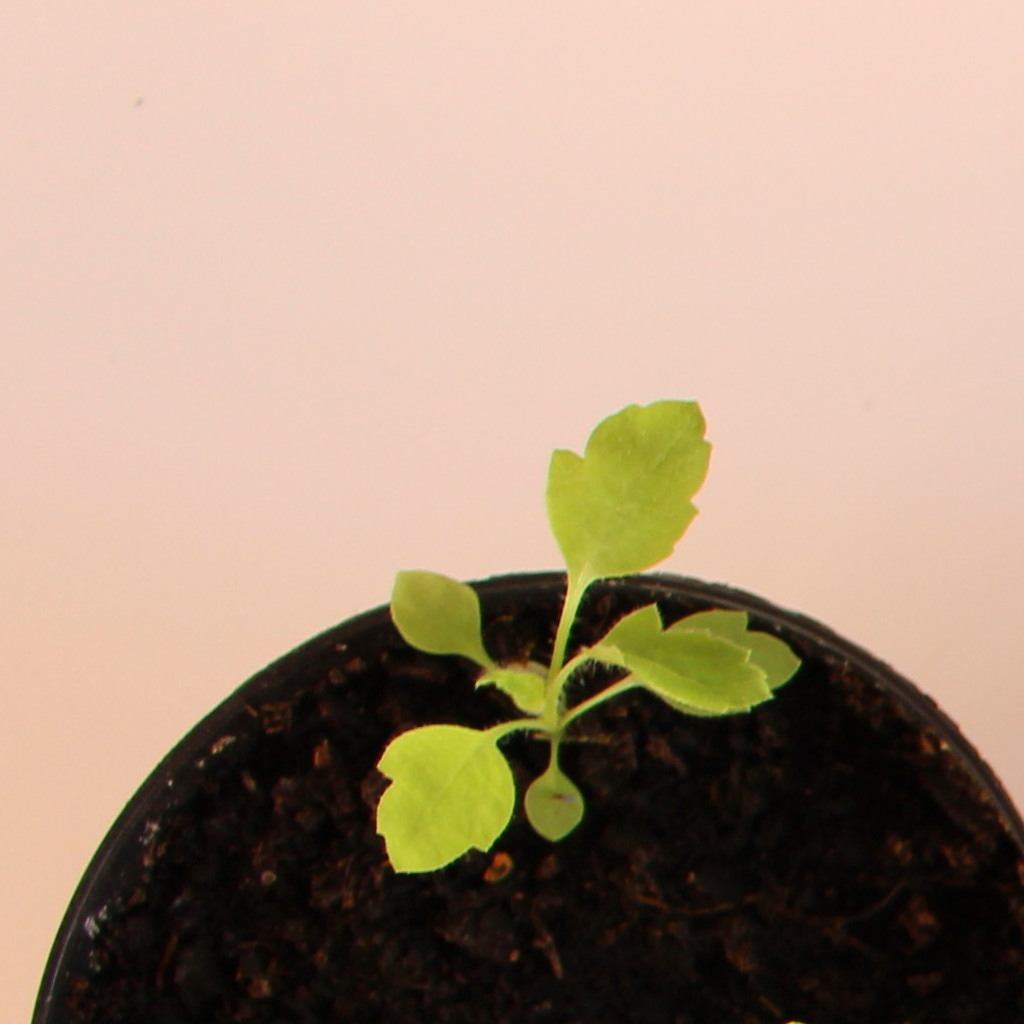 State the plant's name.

Papaver rhoeas
